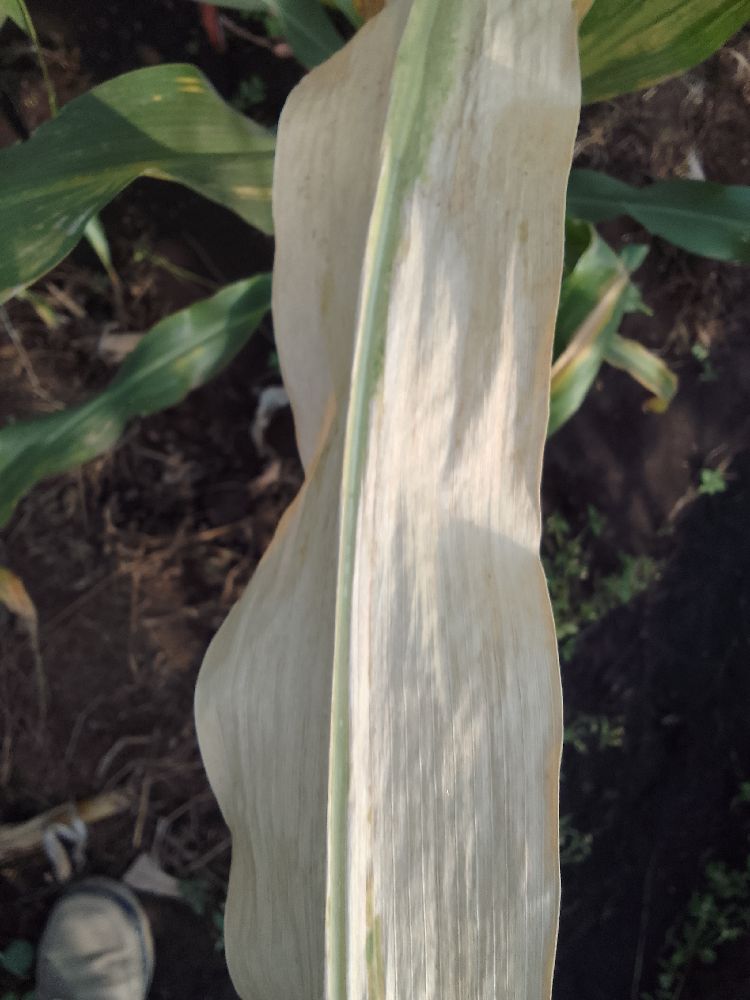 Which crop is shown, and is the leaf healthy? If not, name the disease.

maize, maize lethal necrosis
